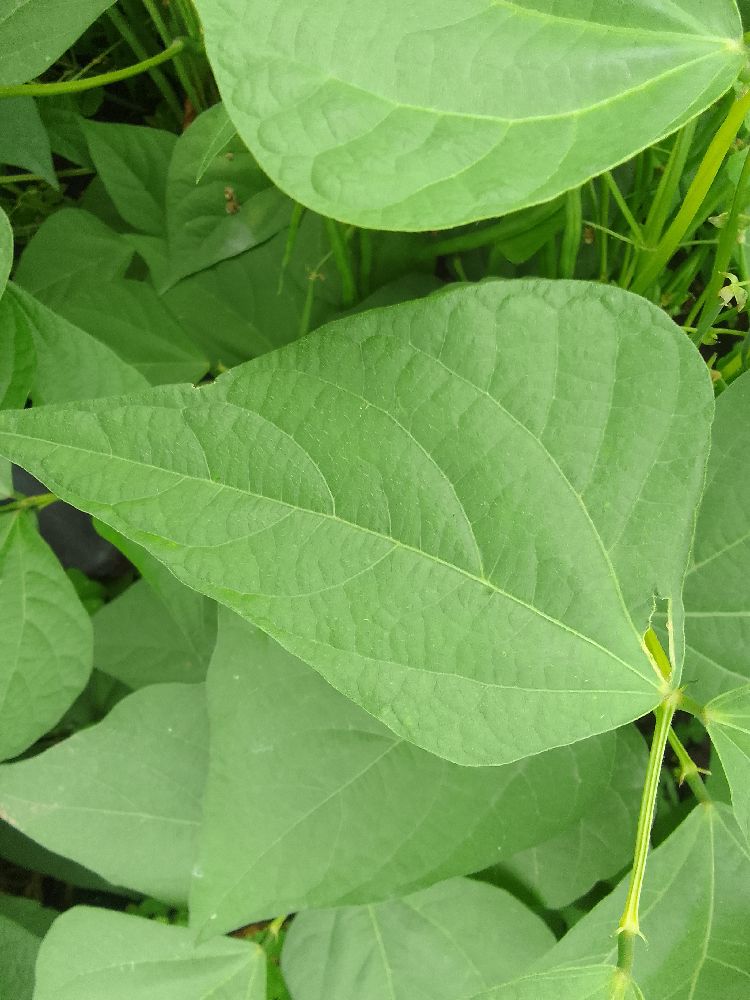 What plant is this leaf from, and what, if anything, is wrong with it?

common bean, healthy
